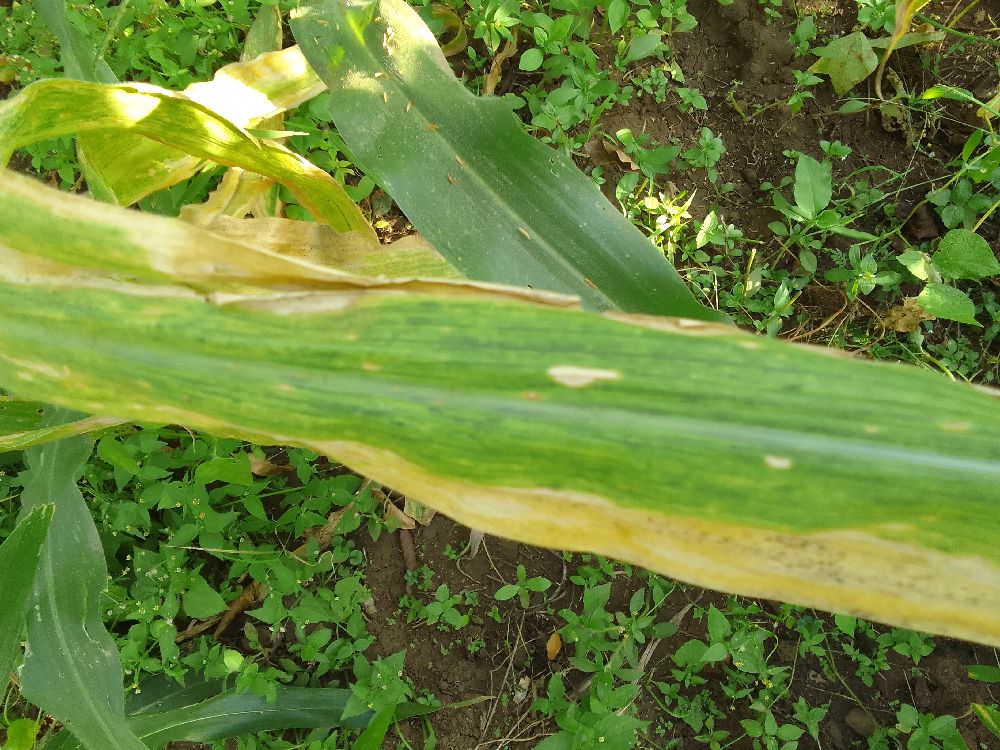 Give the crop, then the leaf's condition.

maize, maize lethal necrosis
